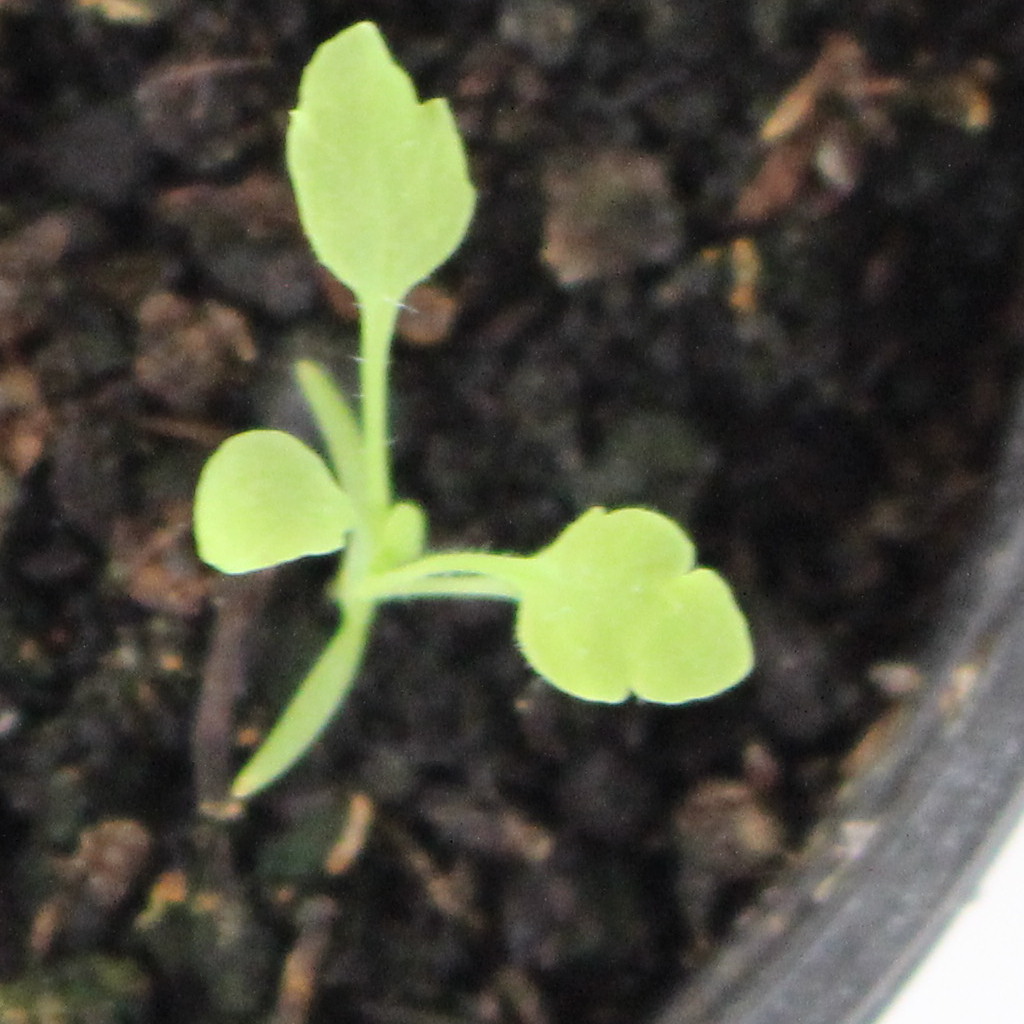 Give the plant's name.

Papaver rhoeas
